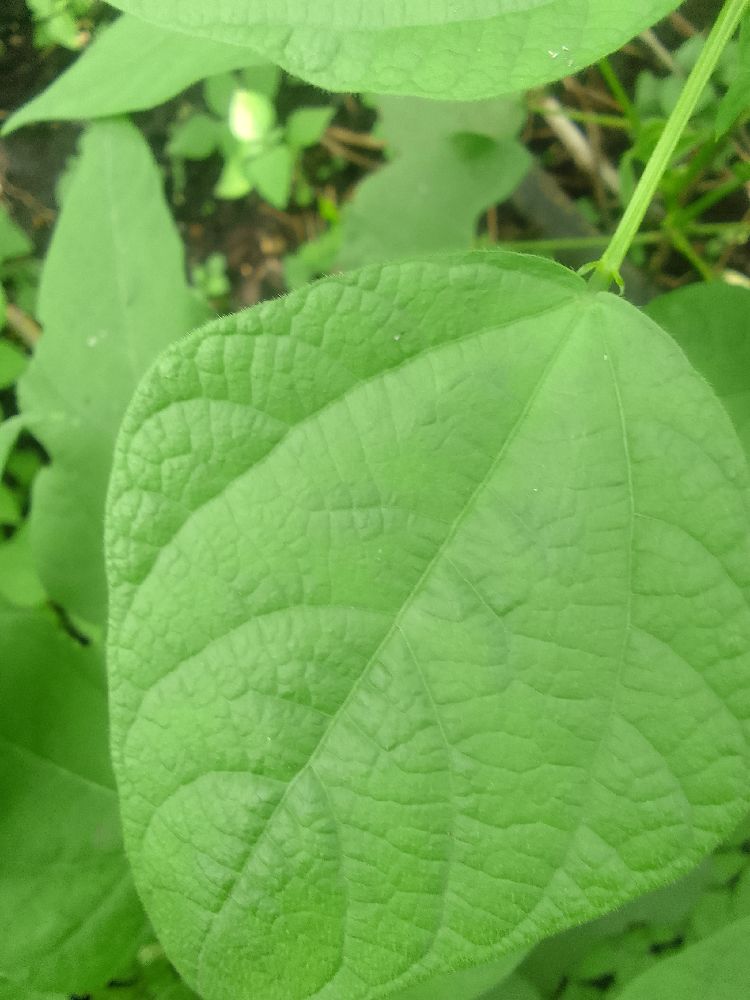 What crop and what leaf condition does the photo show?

common bean, healthy
